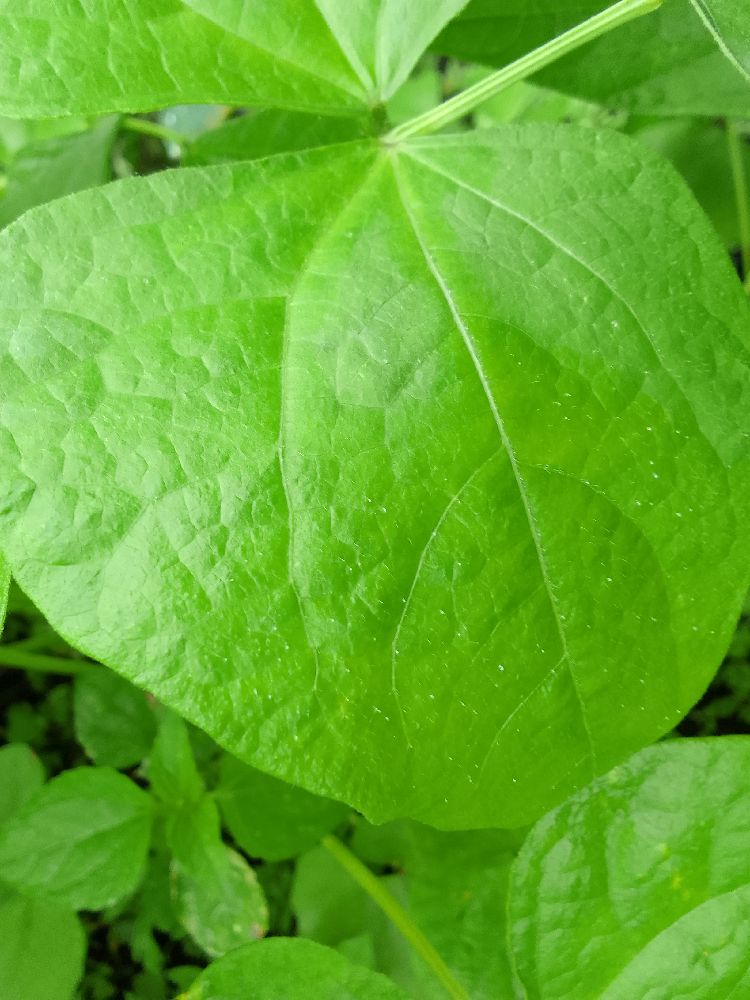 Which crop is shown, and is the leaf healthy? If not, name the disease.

common bean, healthy
